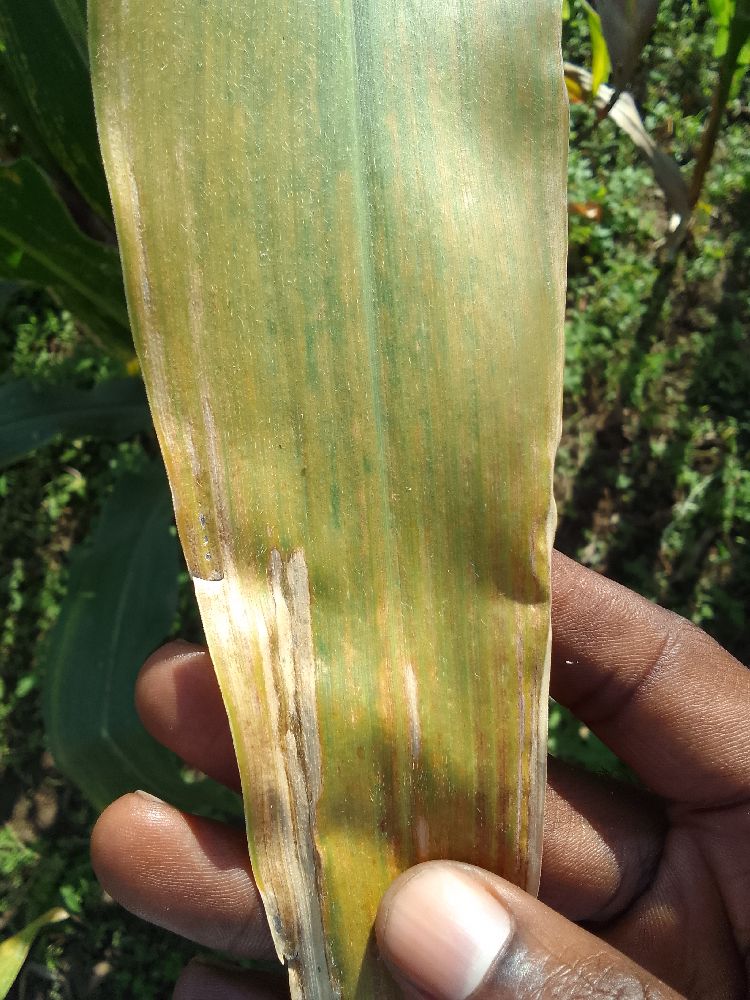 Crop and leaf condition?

maize, maize lethal necrosis
